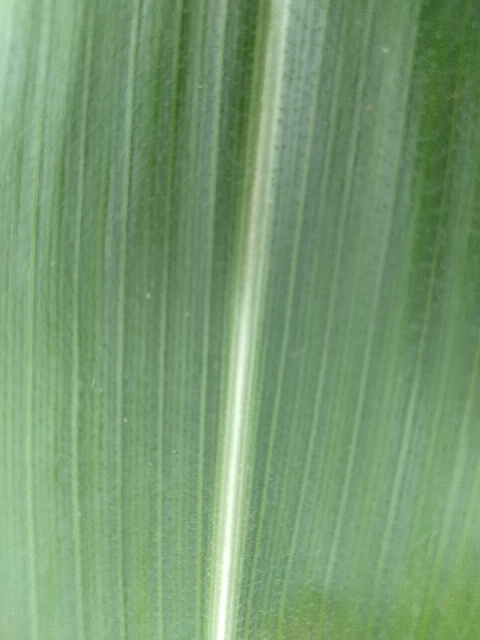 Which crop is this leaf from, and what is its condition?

maize, healthy
